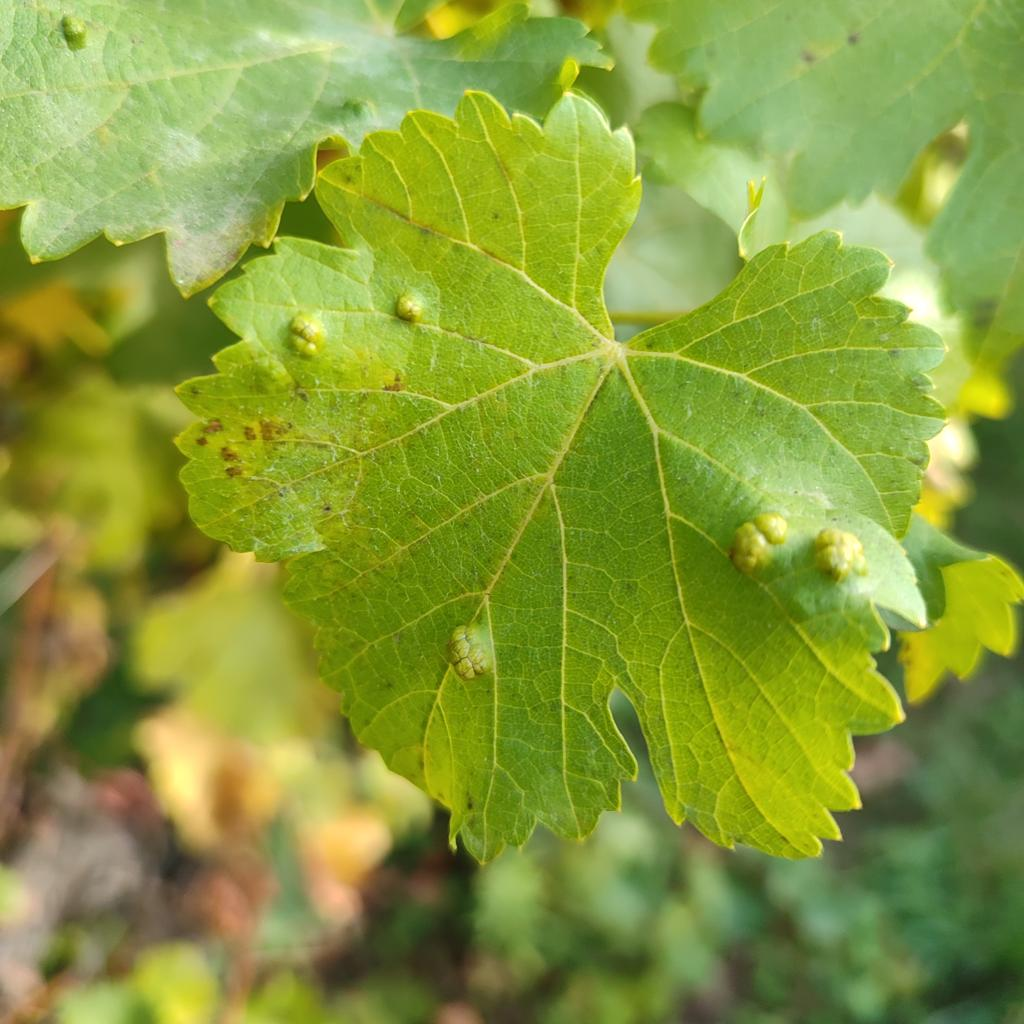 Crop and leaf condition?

grapevine, erineum mite
